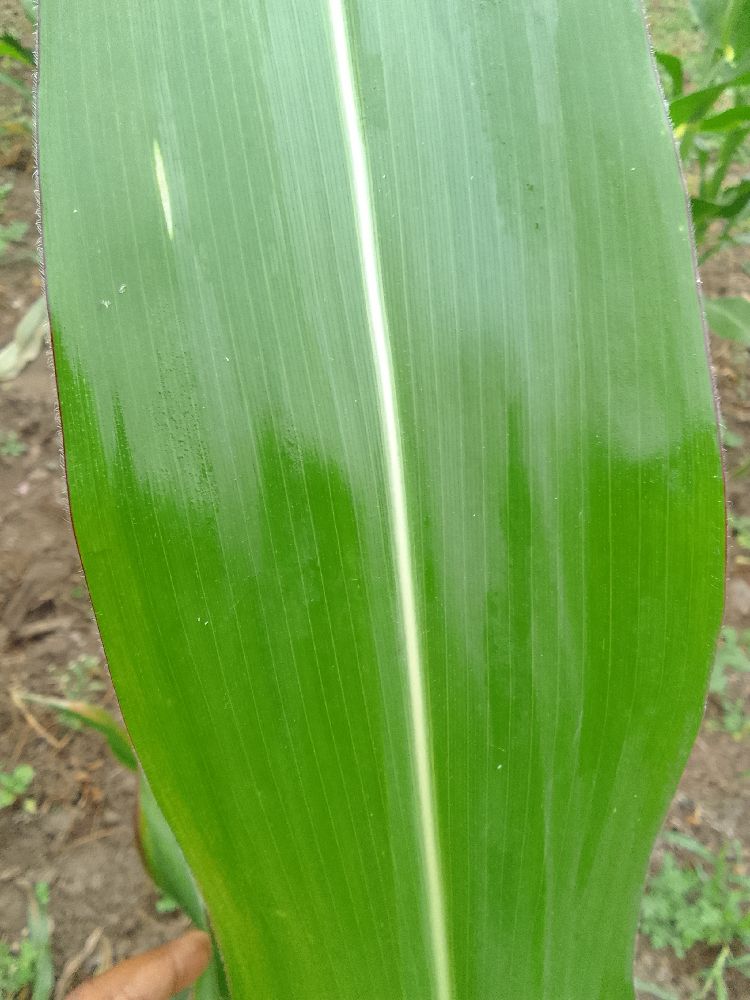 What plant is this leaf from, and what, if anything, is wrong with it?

maize, healthy
